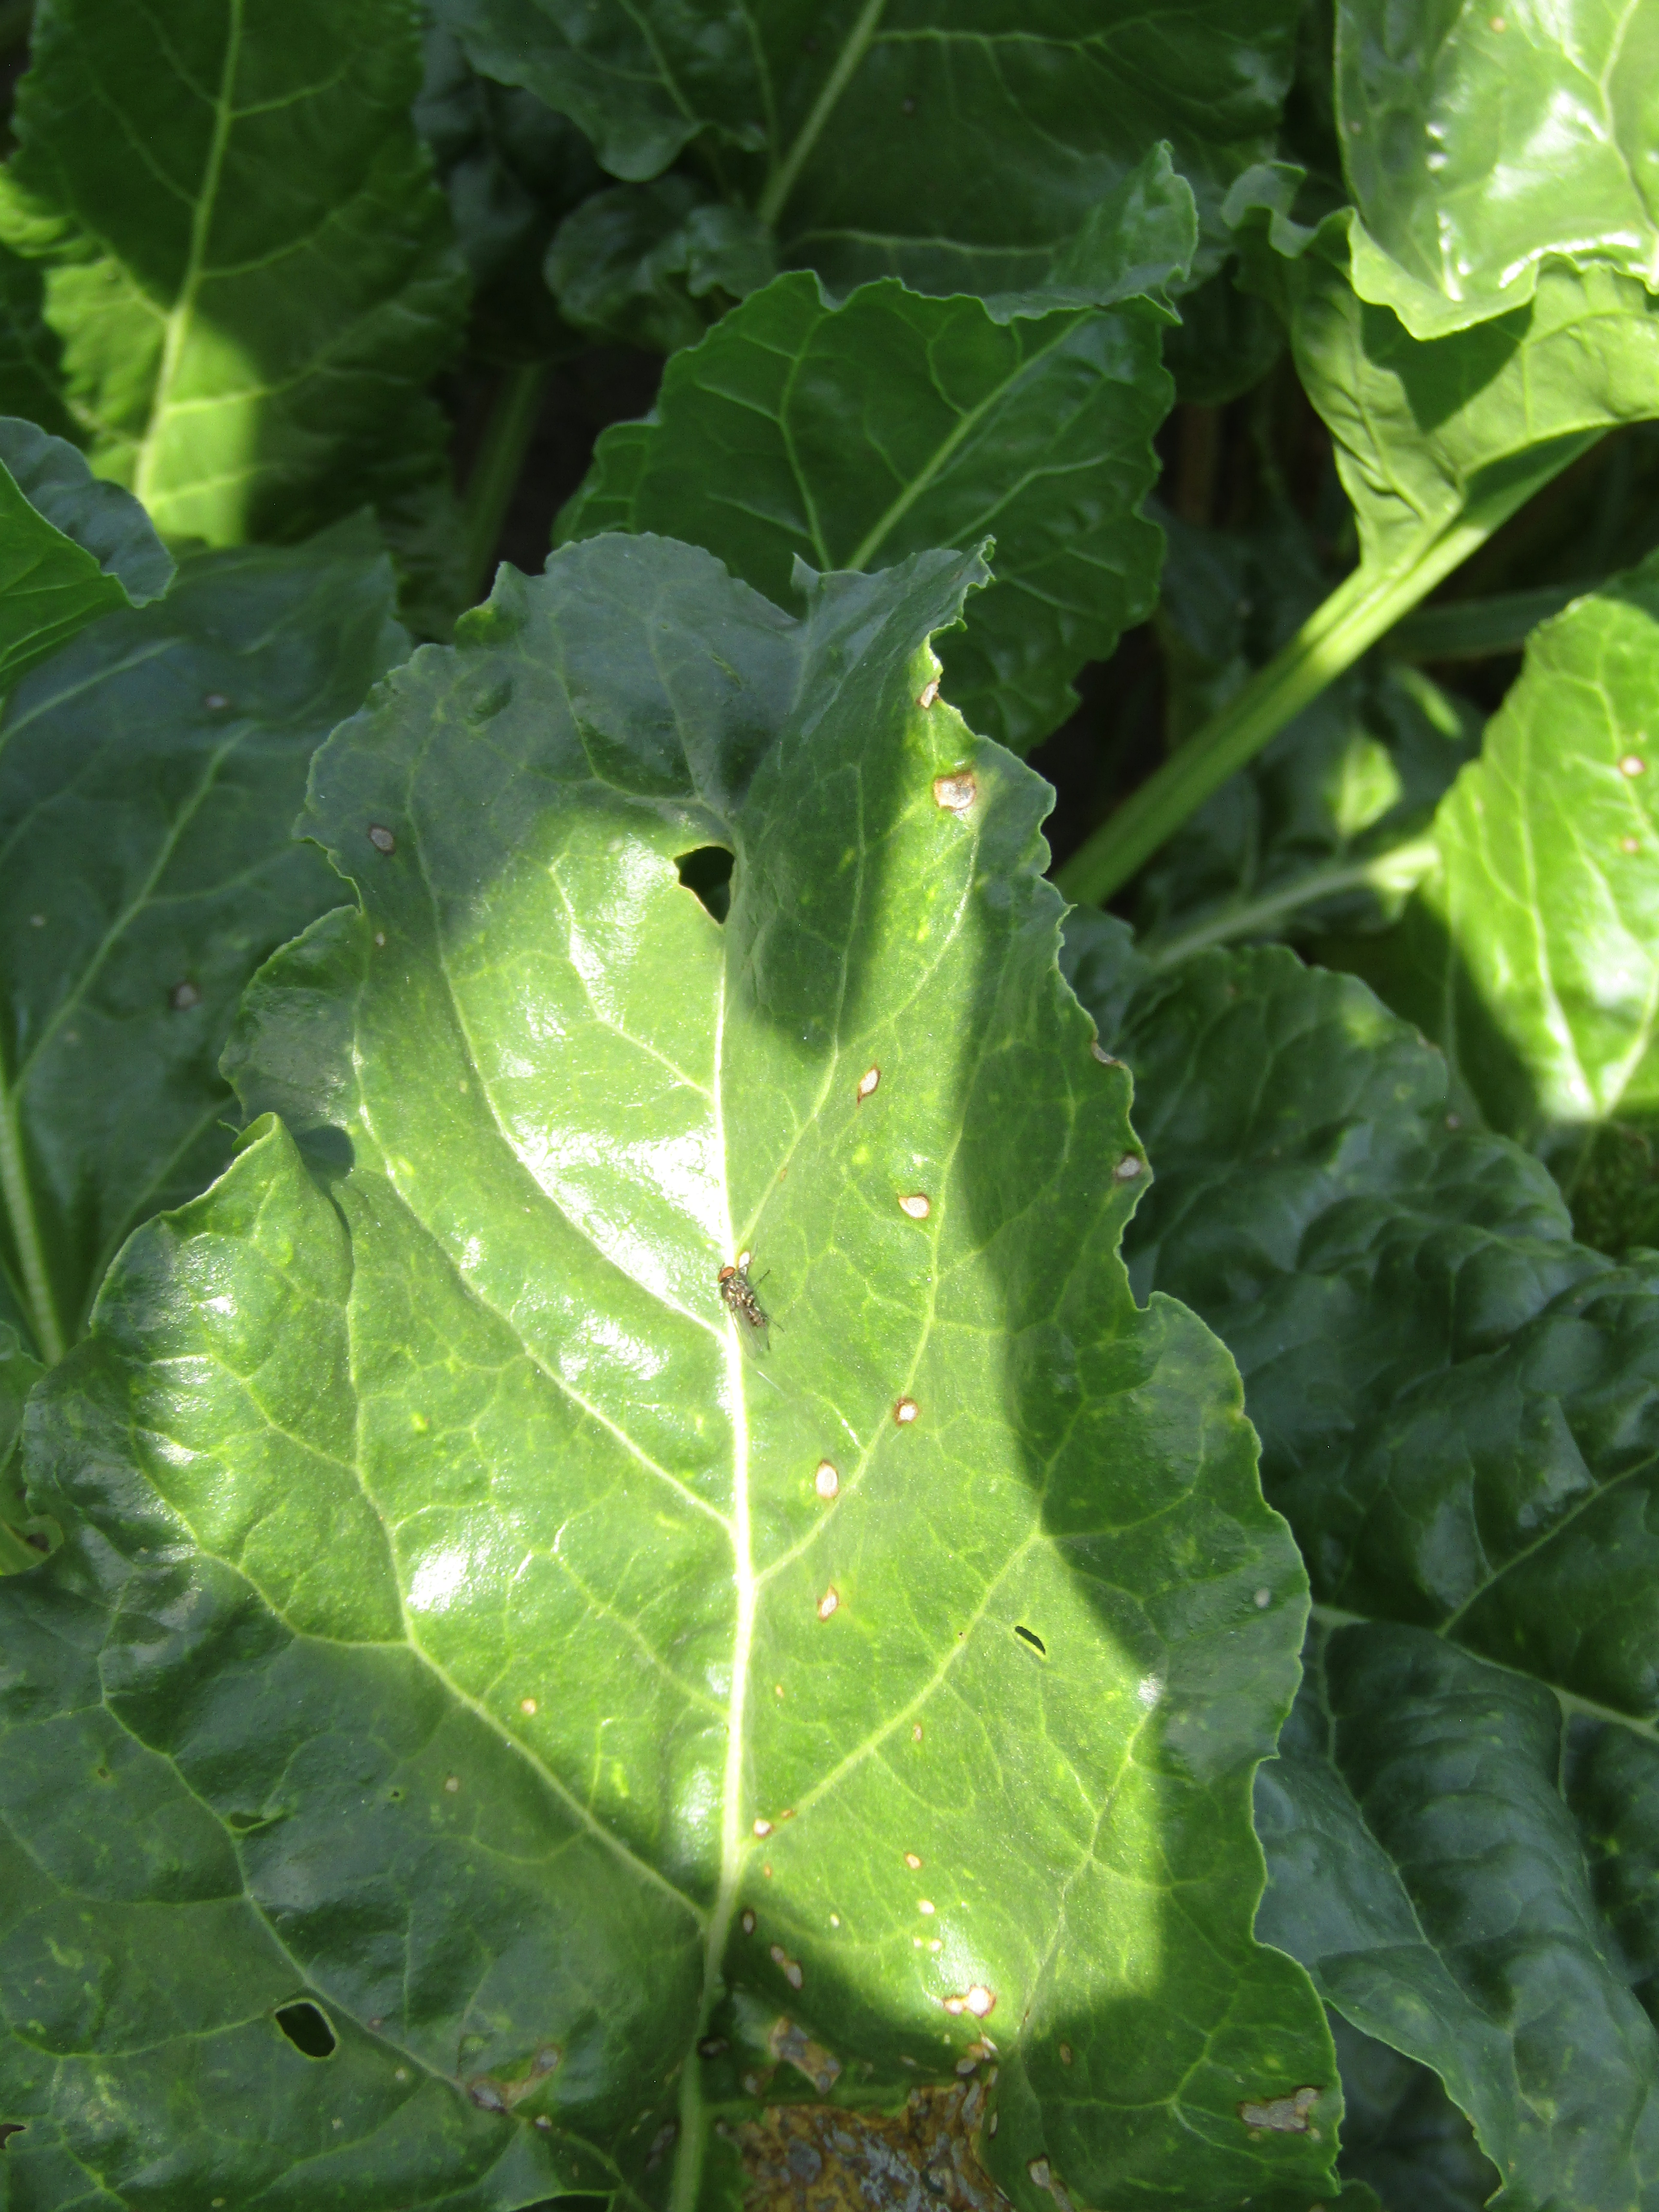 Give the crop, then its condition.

beet, cercospora
